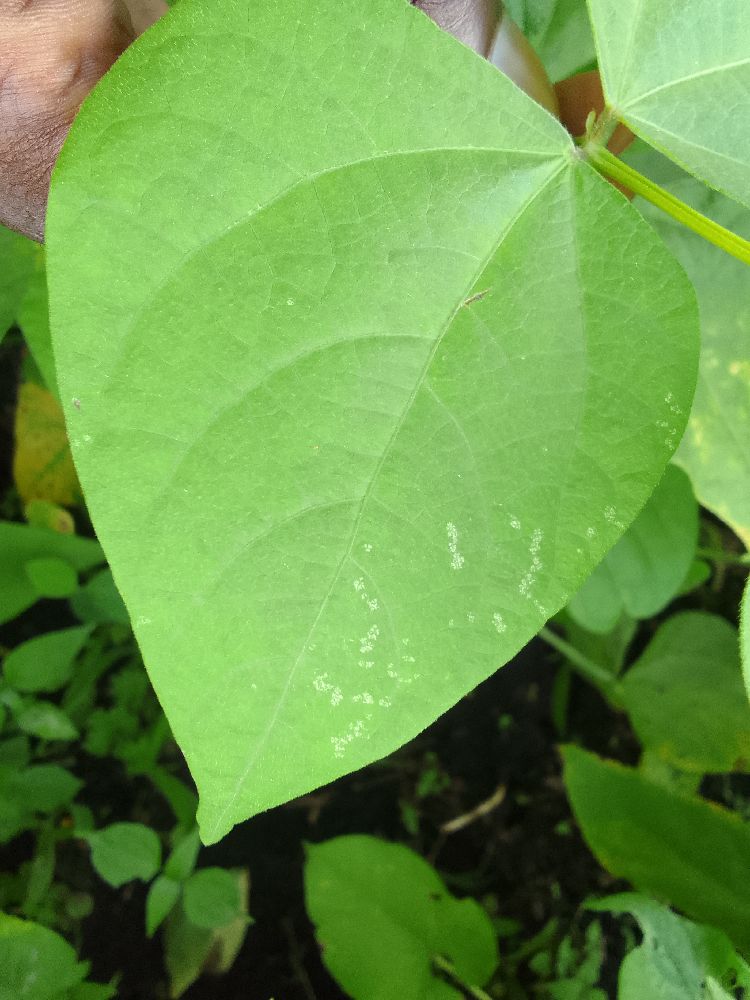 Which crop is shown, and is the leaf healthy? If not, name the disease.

common bean, healthy
